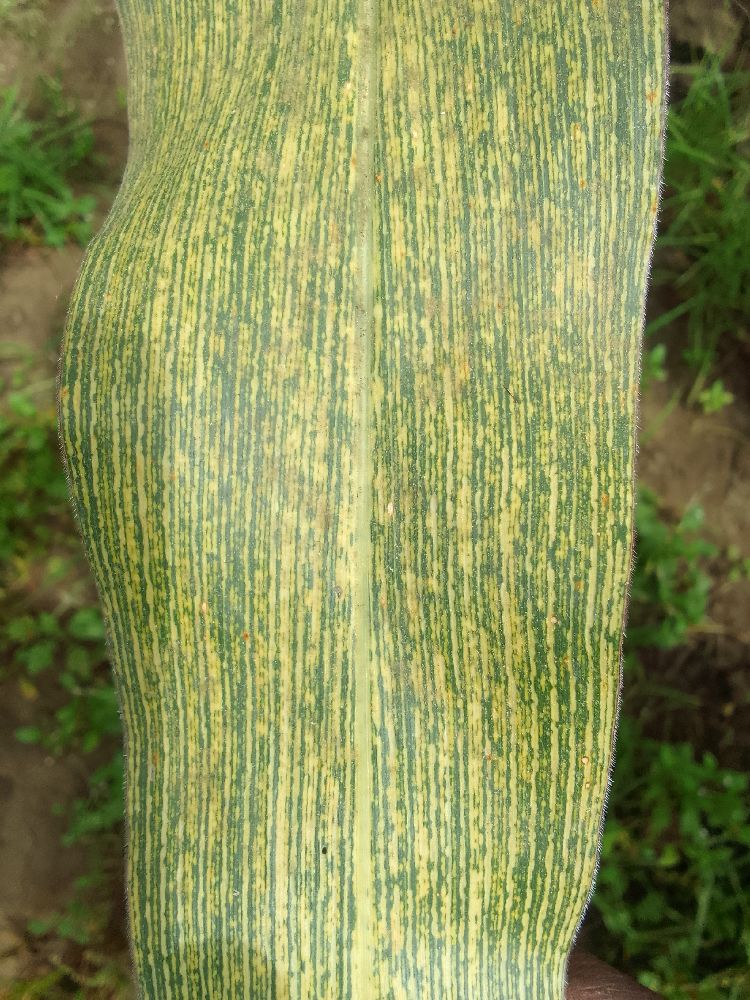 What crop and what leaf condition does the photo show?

maize, maize streak virus
